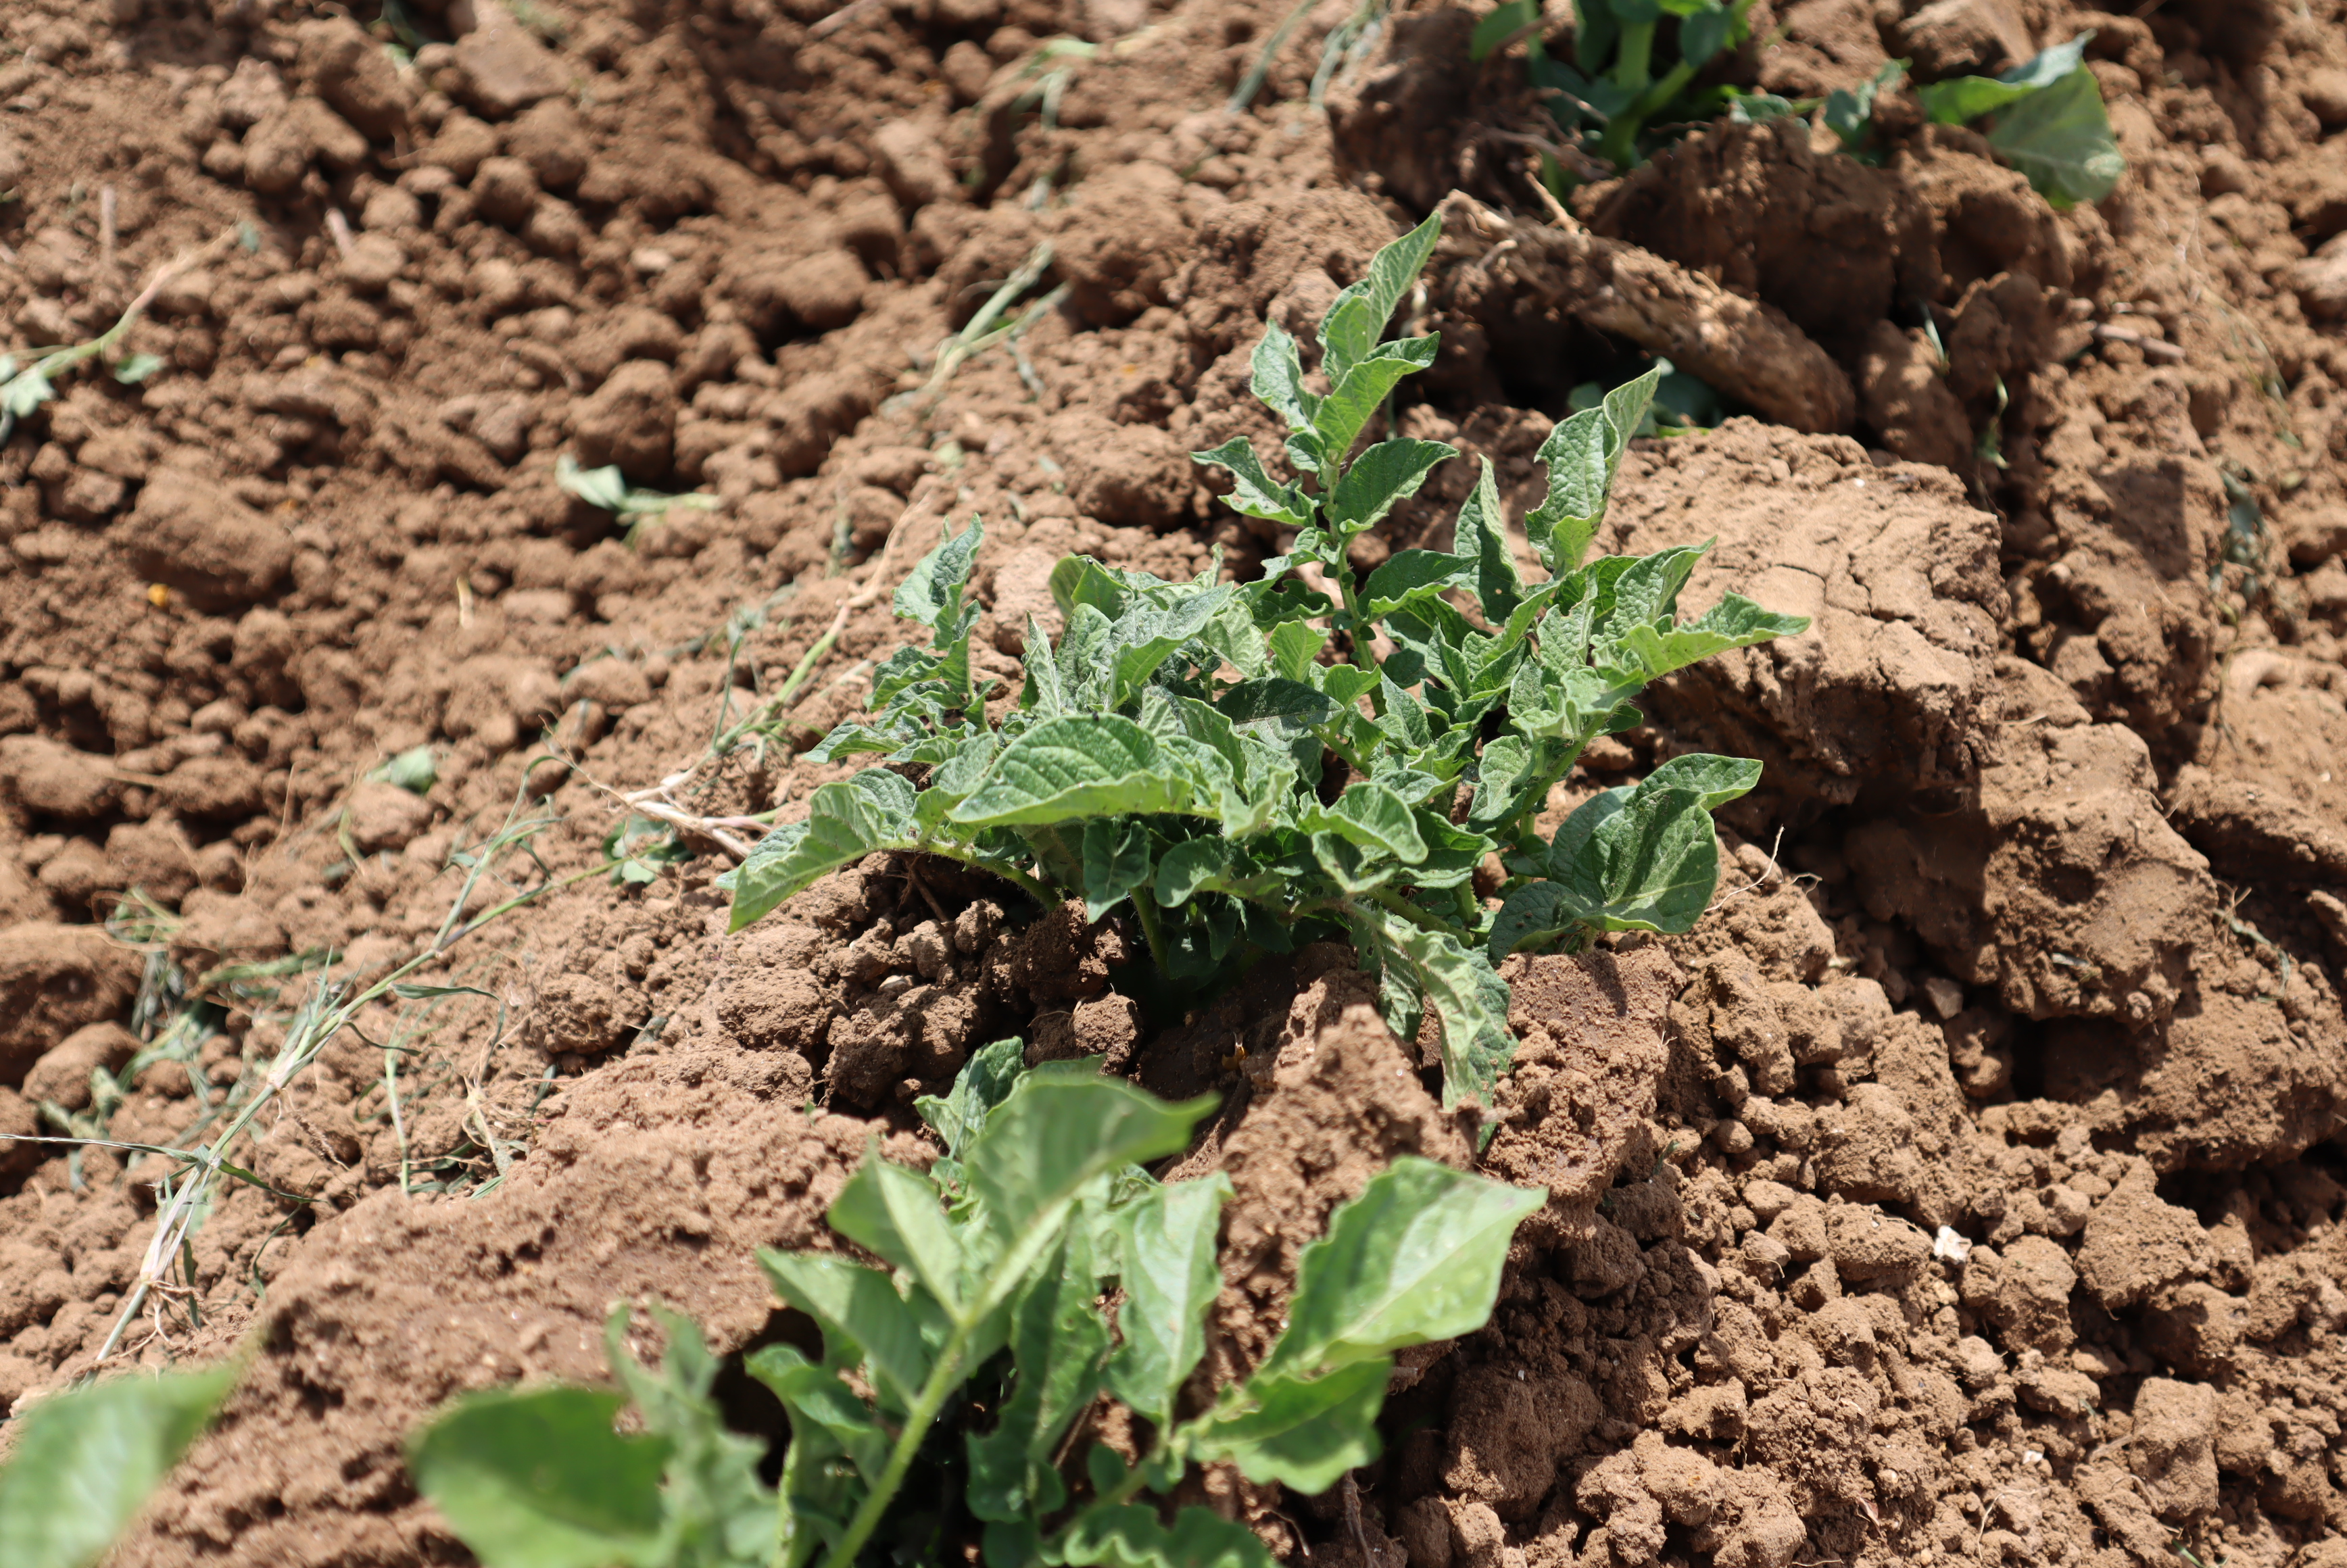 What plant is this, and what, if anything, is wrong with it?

potato, phytophagous
